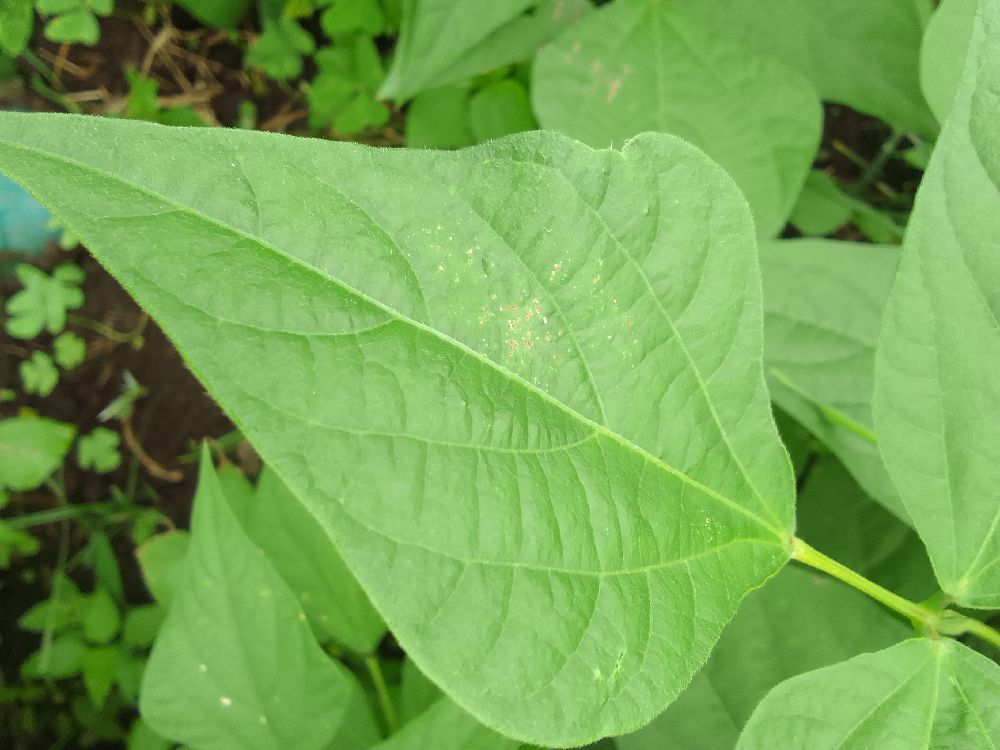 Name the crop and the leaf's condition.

common bean, healthy
